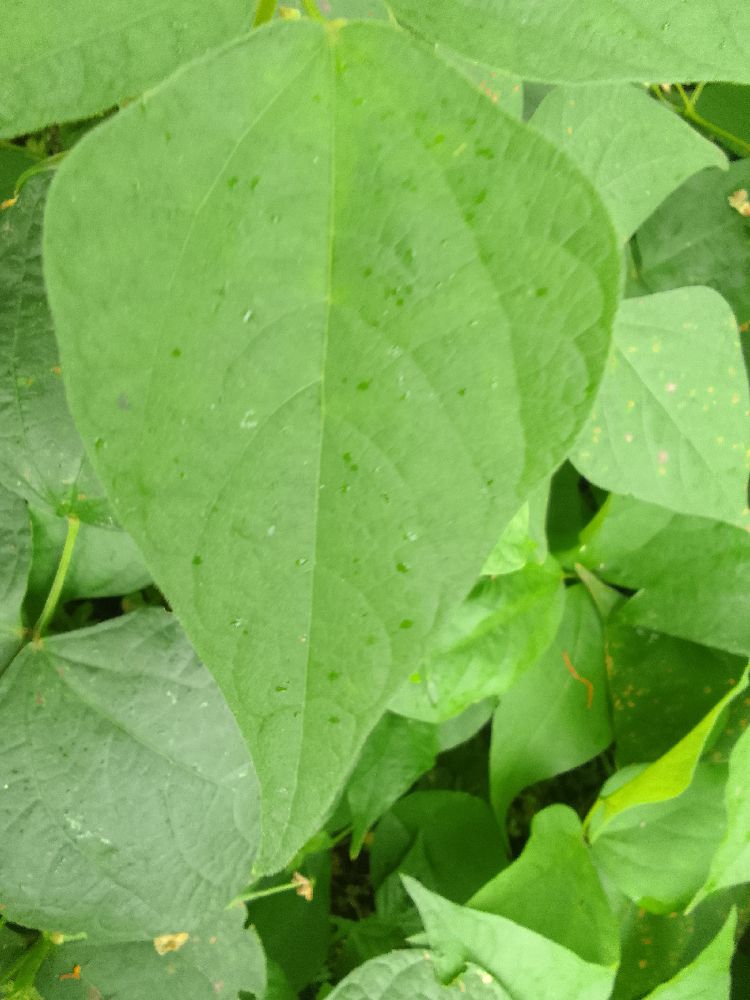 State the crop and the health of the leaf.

common bean, healthy
